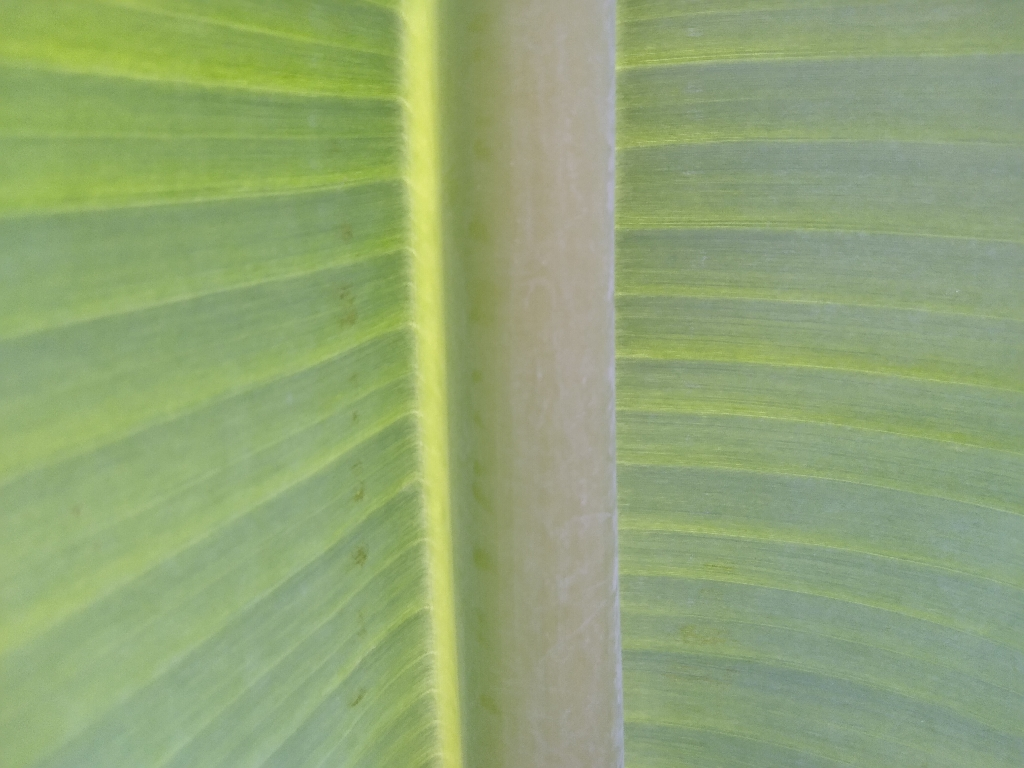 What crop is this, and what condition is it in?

banana, healthy
